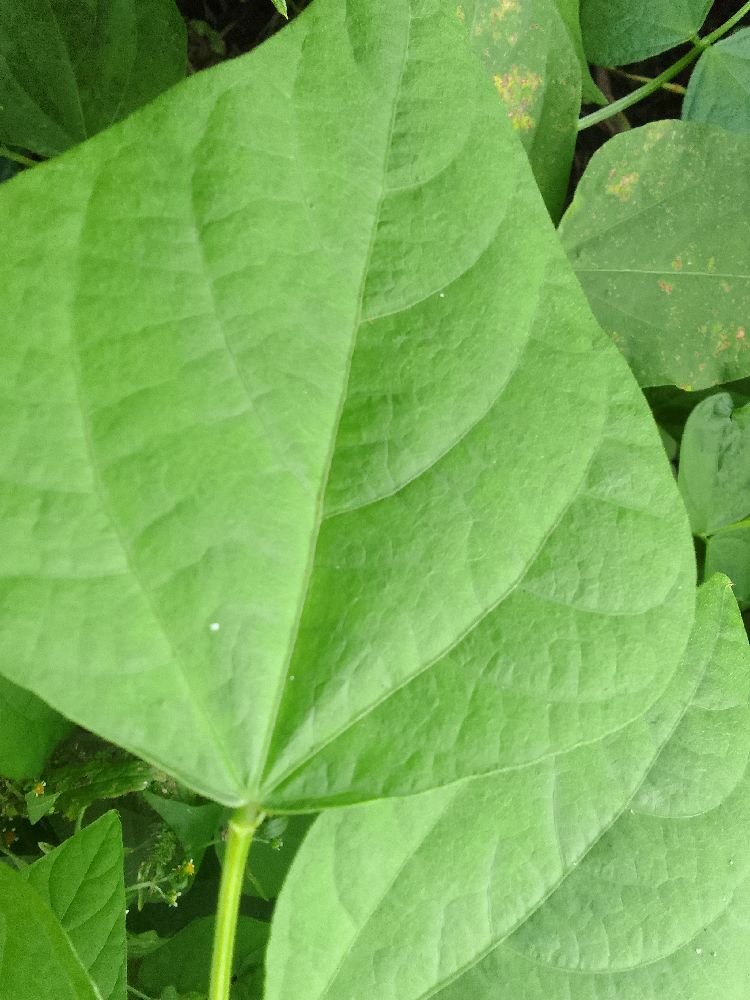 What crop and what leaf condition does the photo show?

common bean, healthy
